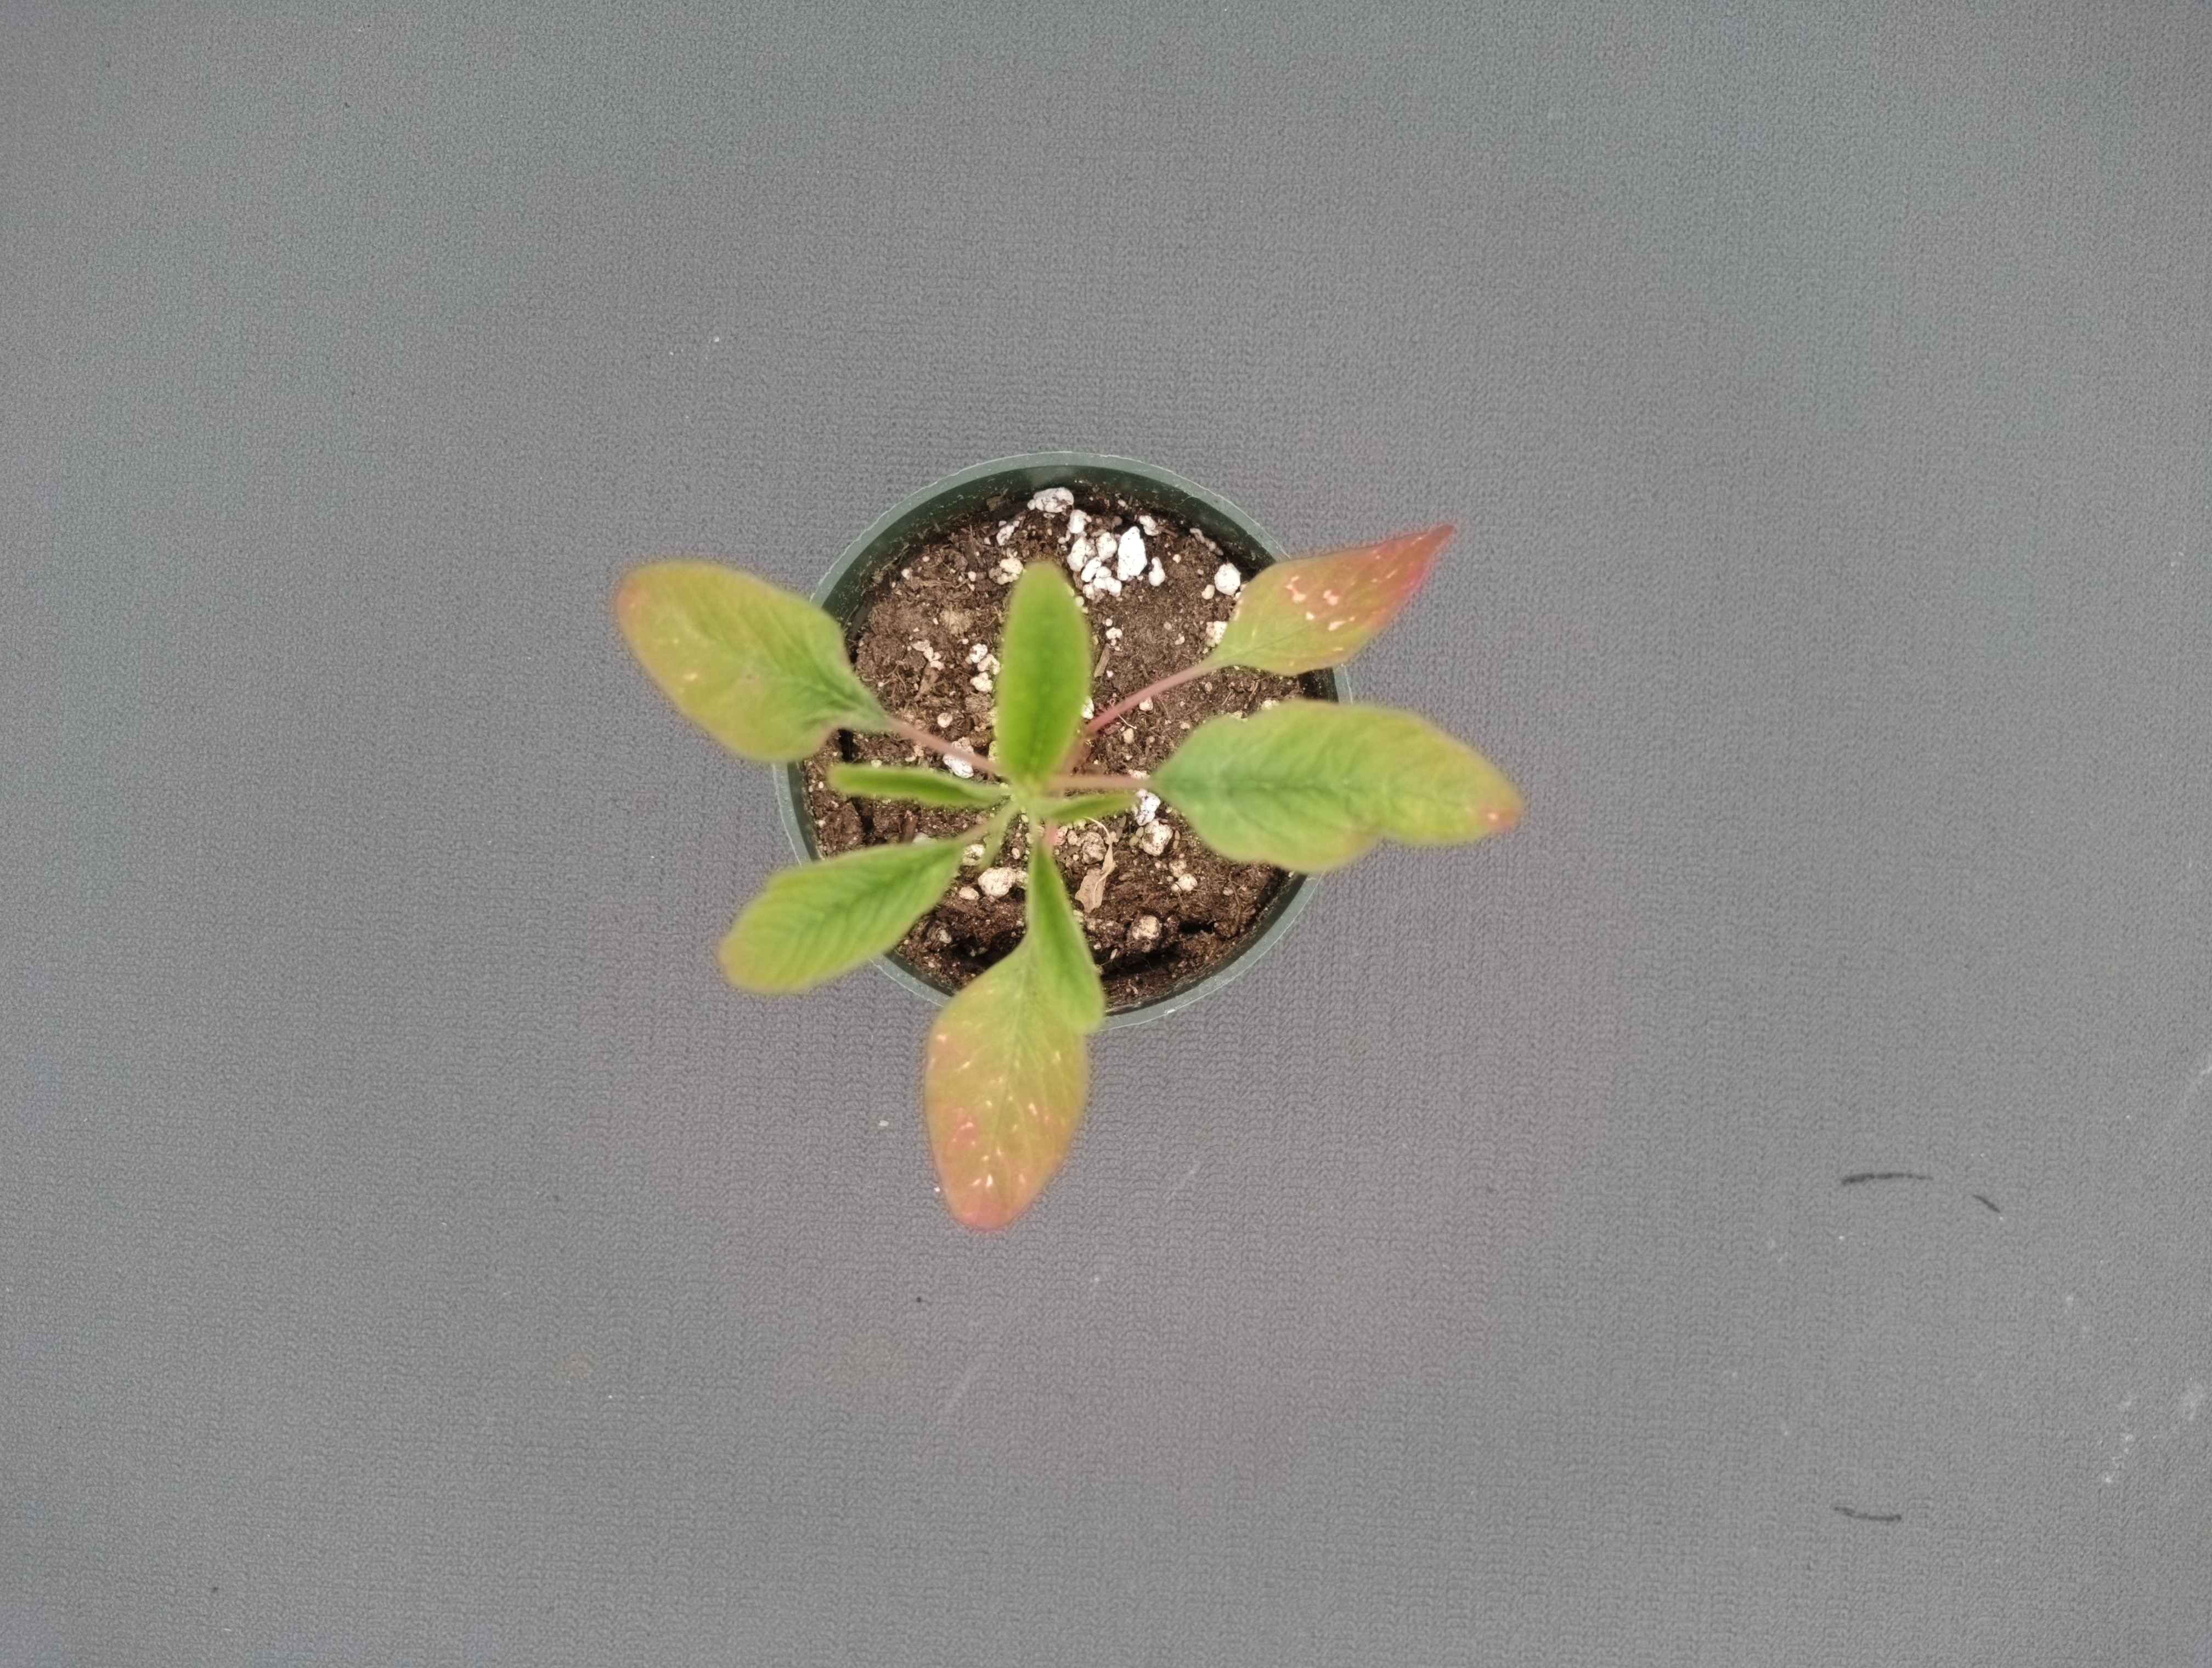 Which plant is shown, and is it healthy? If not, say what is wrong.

waterhemp, healthy untreated
